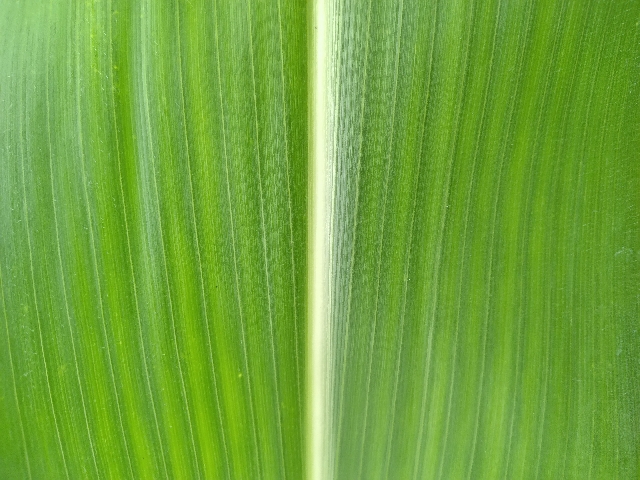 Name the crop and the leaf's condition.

maize, healthy
